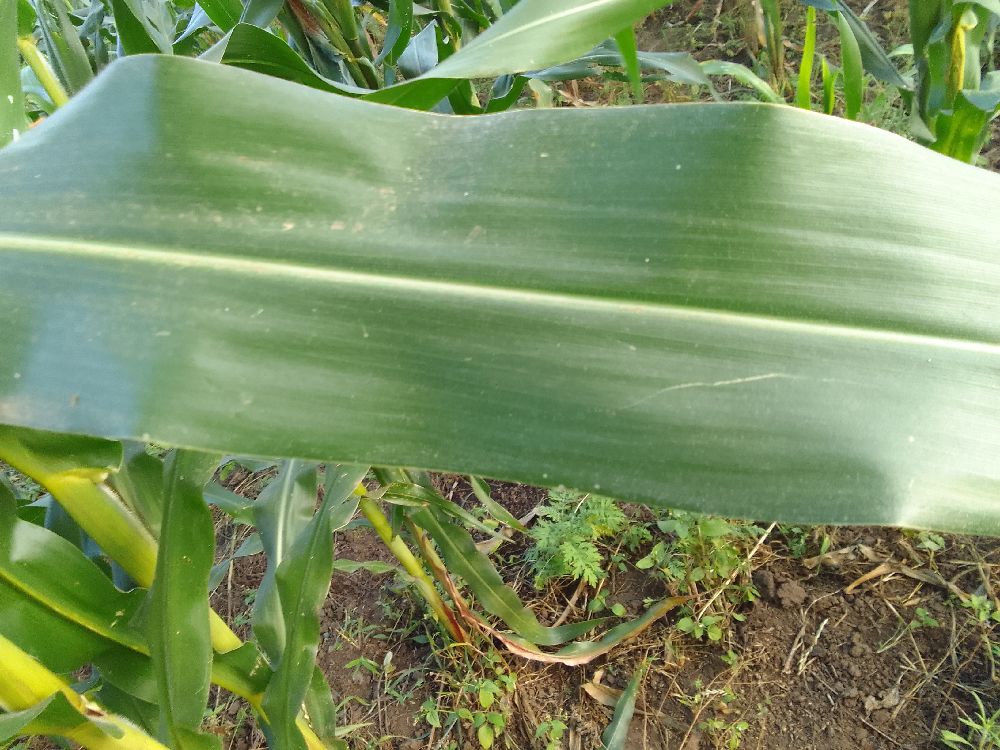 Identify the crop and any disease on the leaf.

maize, healthy
